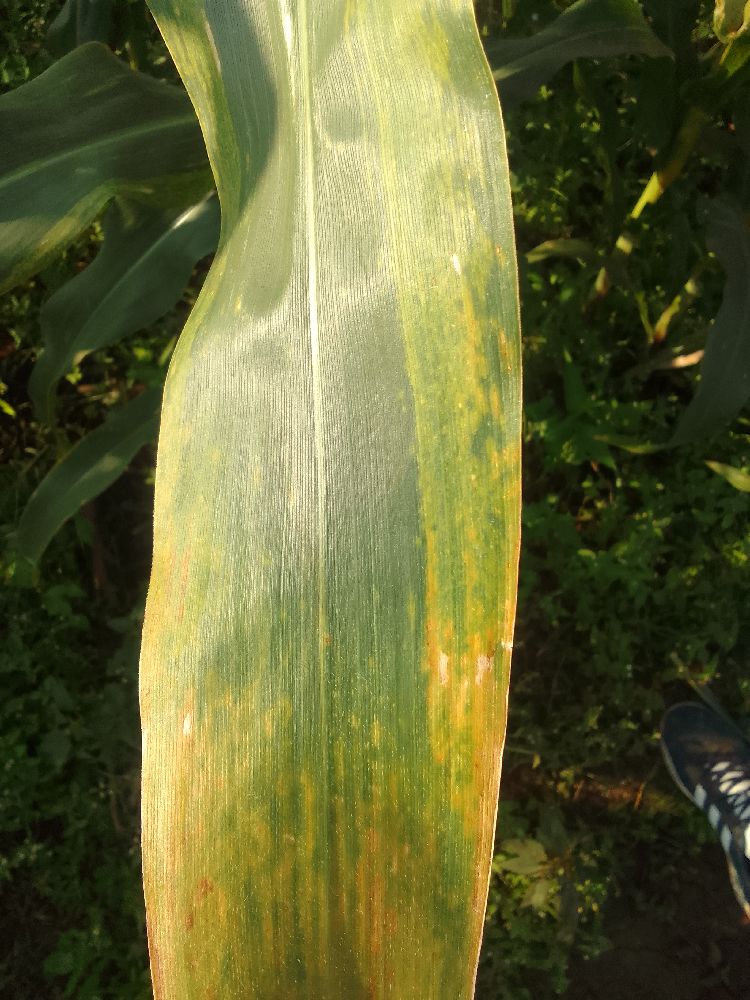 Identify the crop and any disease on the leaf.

maize, maize lethal necrosis
